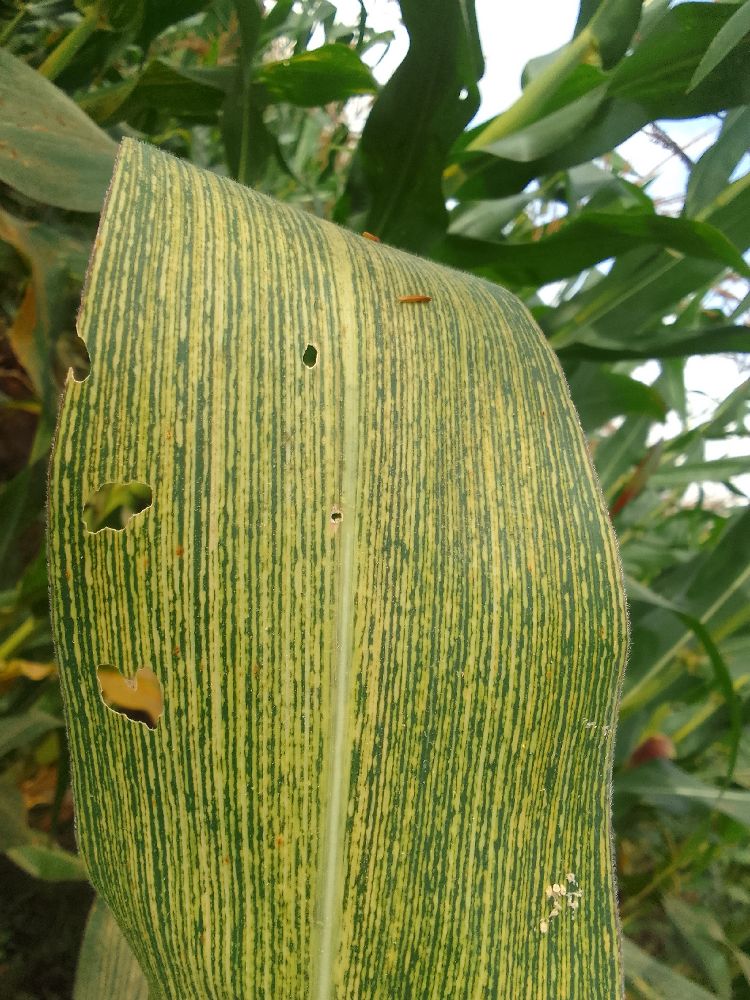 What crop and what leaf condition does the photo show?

maize, maize streak virus
